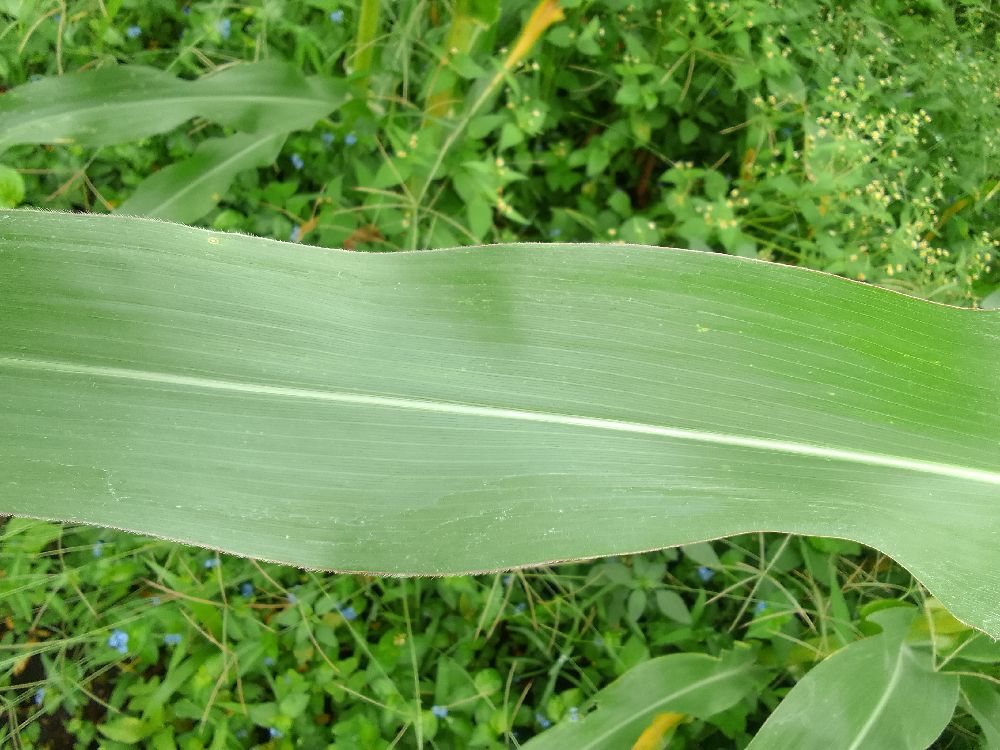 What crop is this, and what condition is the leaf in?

maize, healthy
